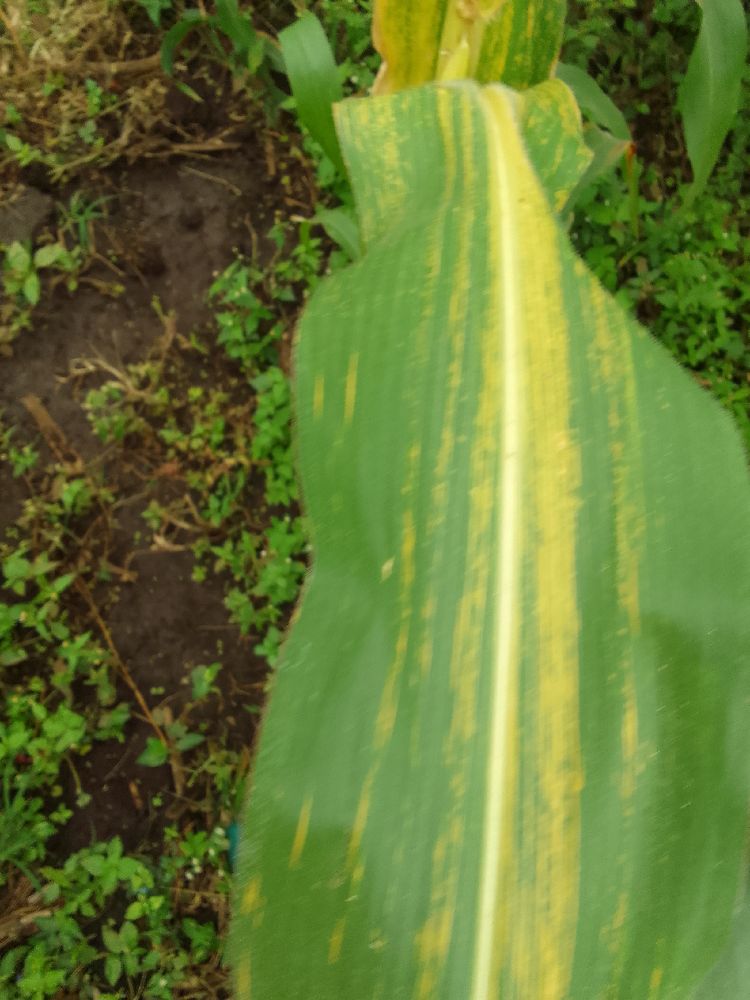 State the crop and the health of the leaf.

maize, maize lethal necrosis
